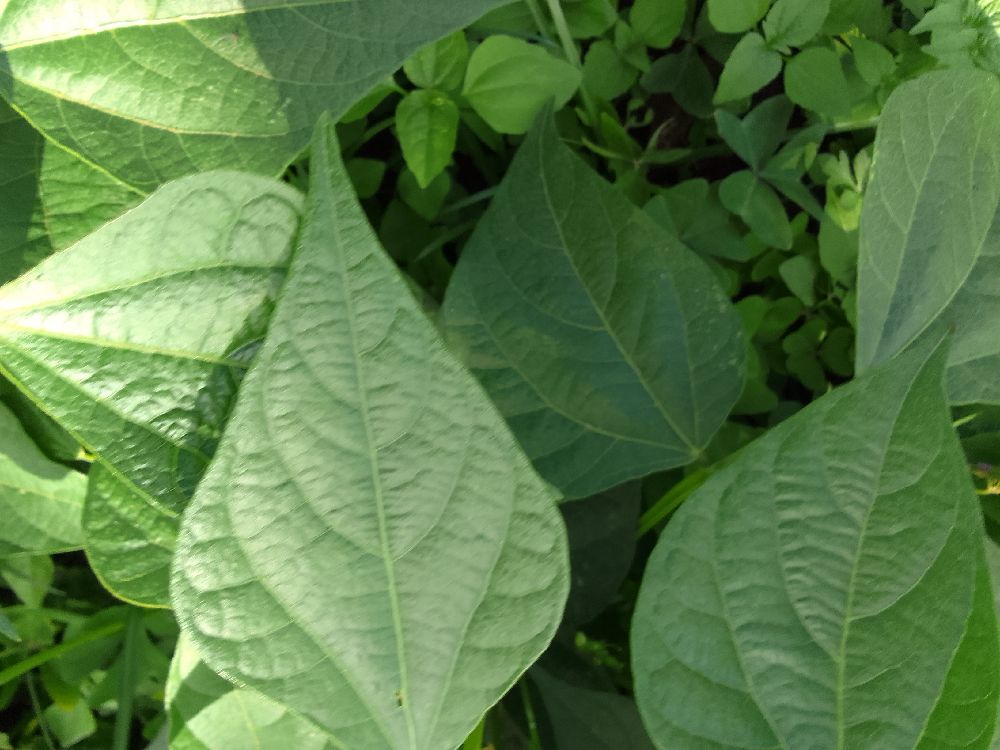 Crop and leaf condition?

common bean, healthy
